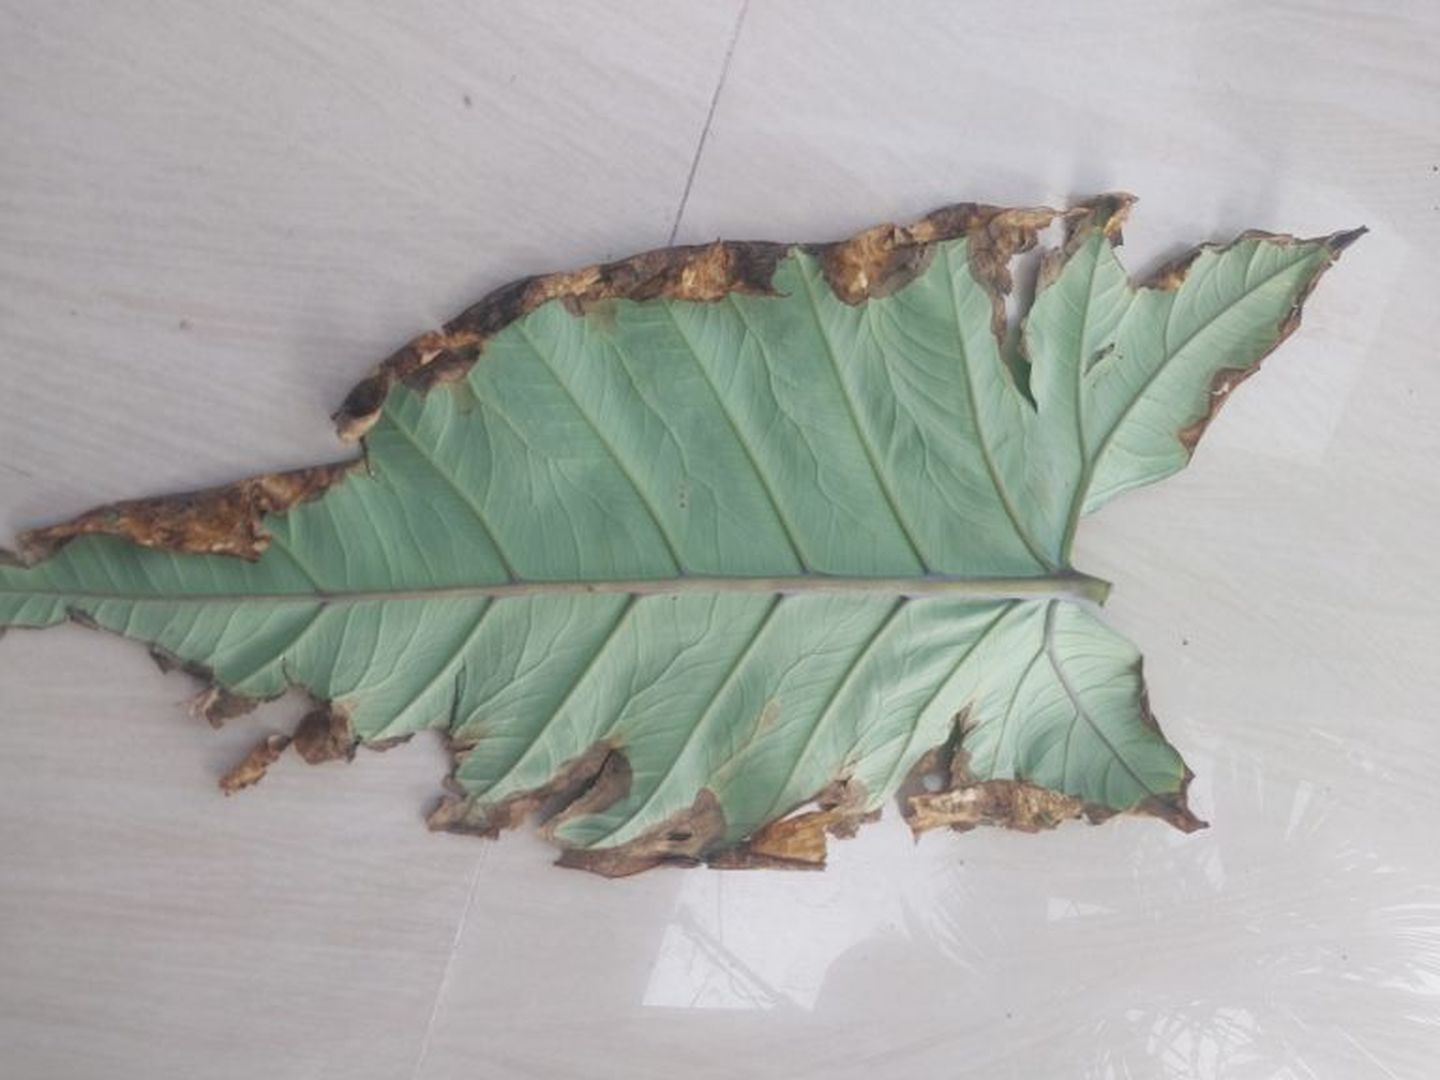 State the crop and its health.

taro, leaf blight
